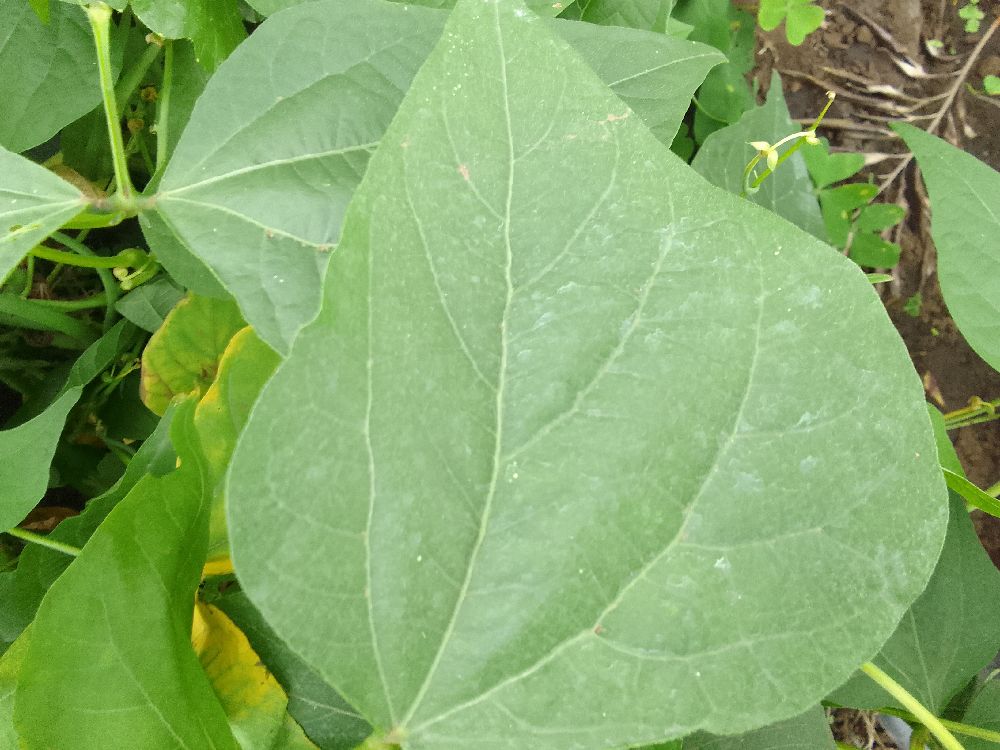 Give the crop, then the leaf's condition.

common bean, healthy
